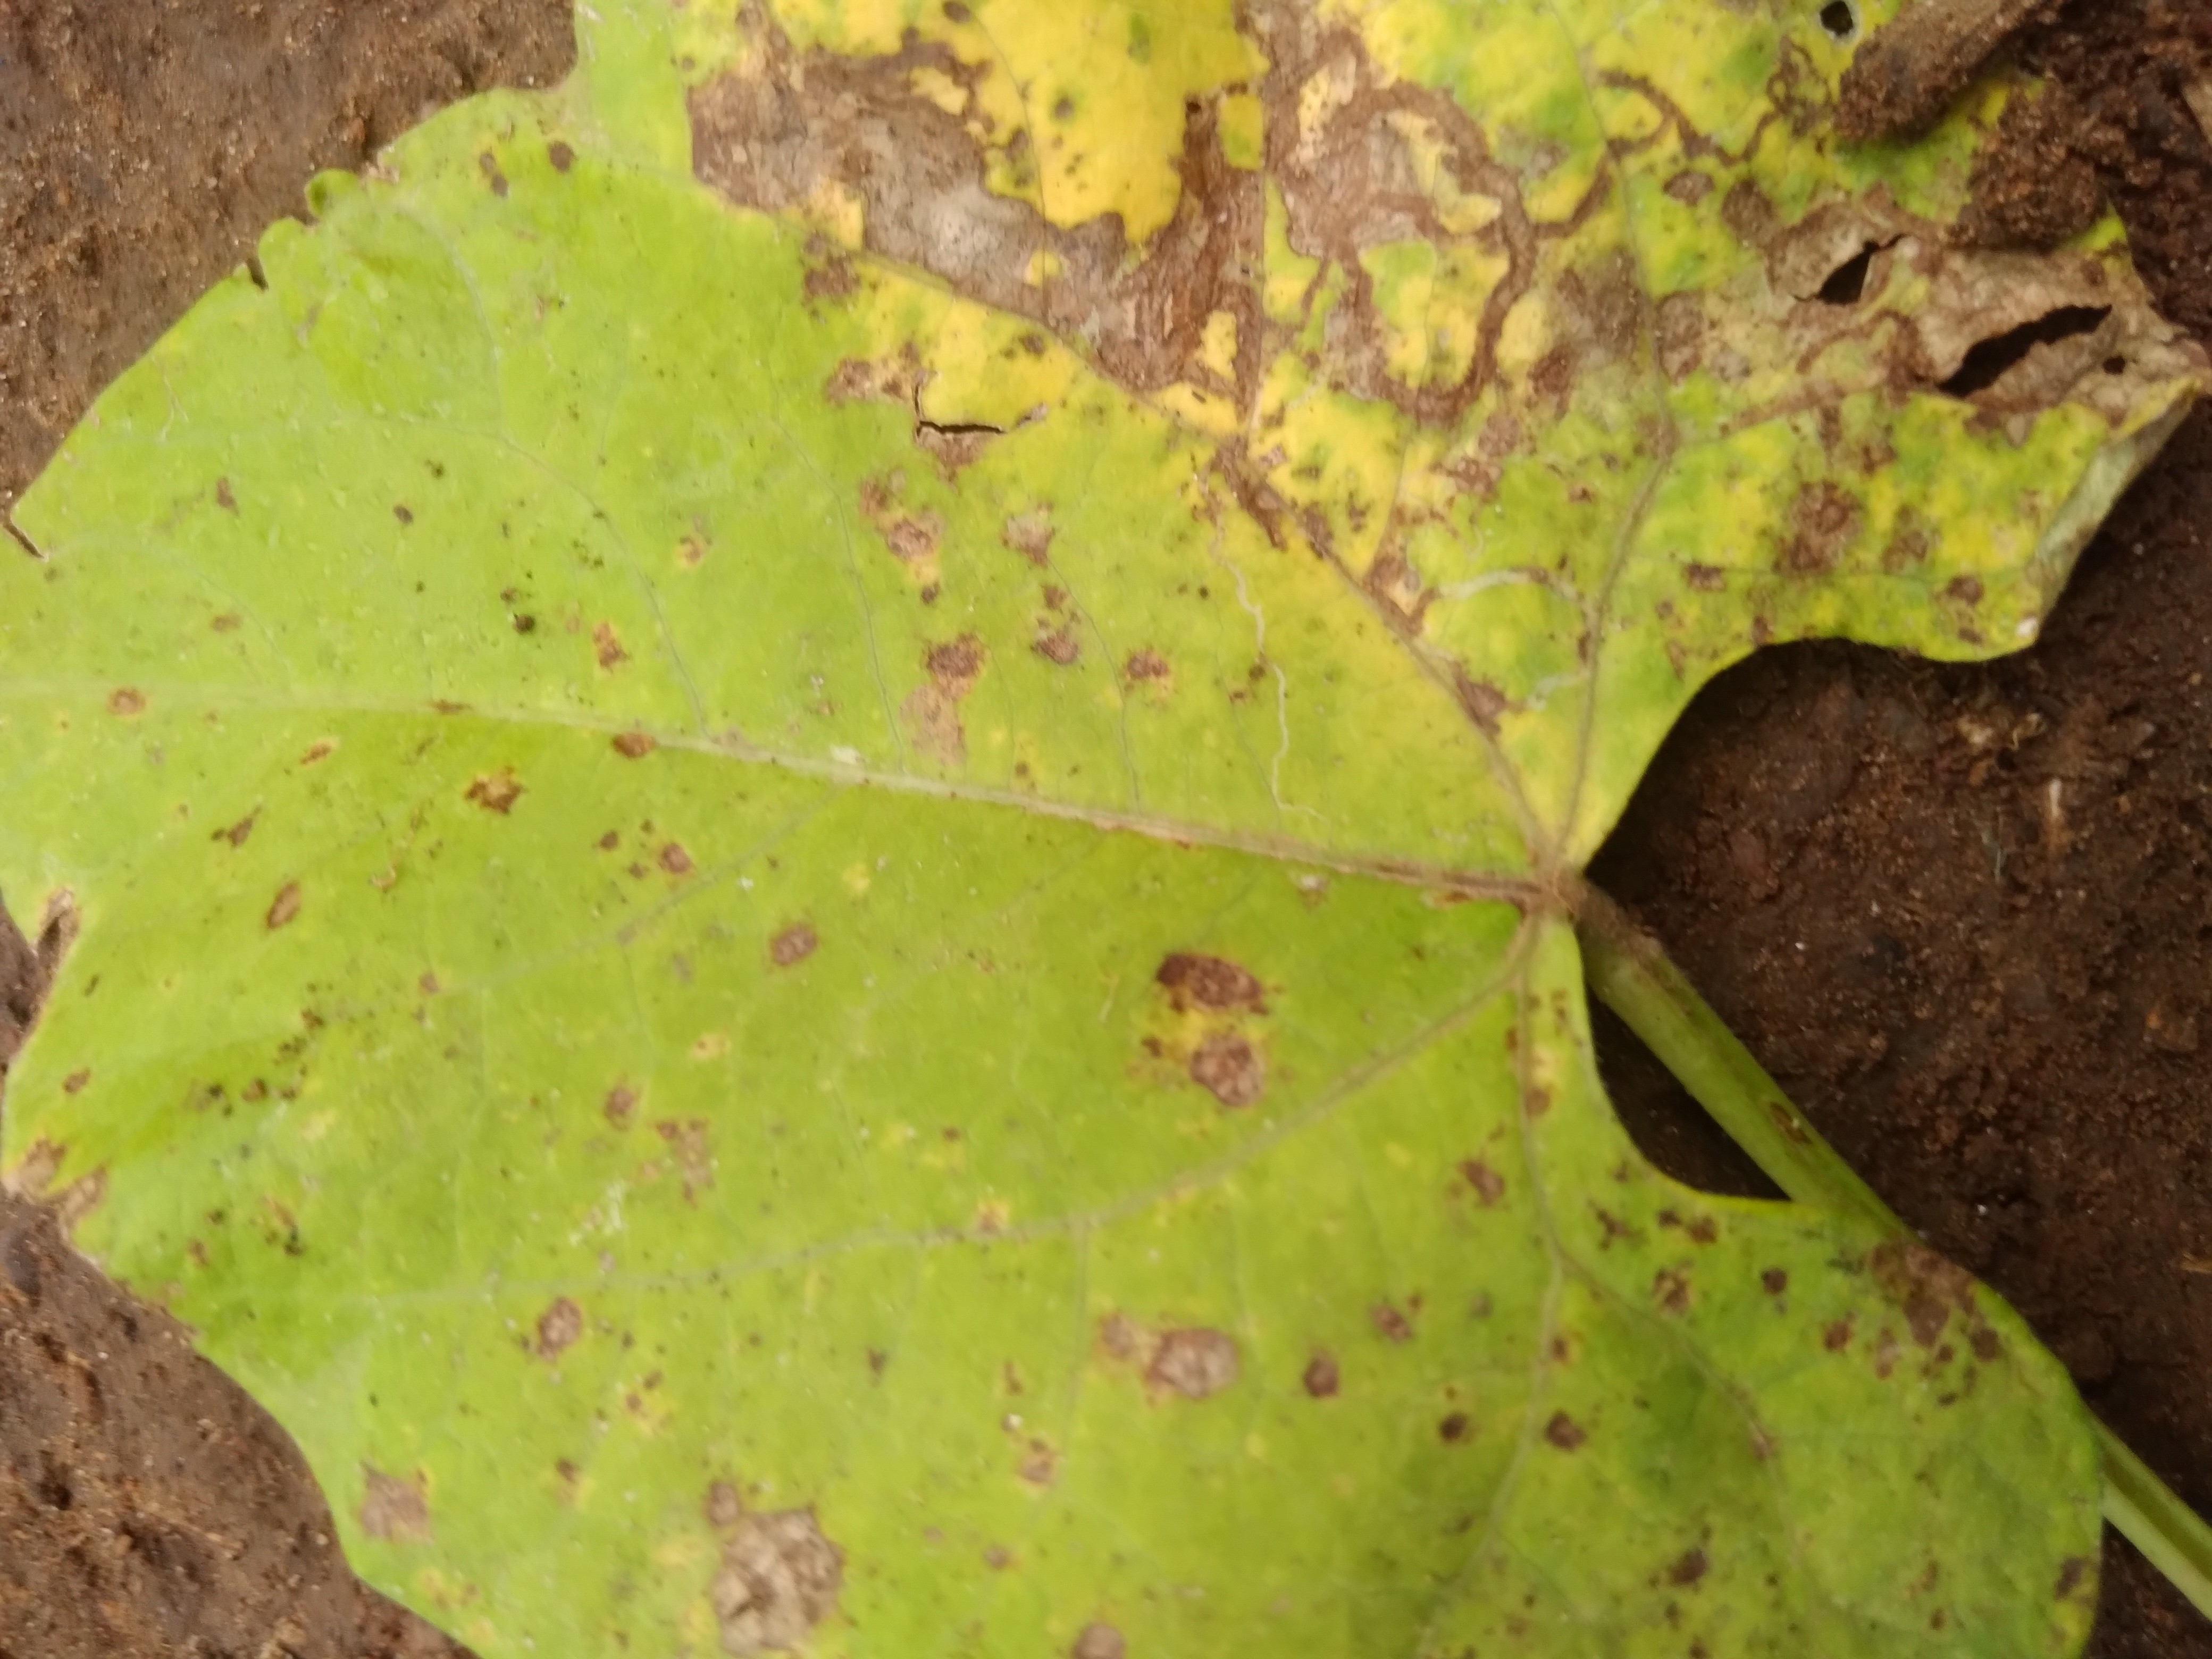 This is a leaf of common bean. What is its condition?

rust
